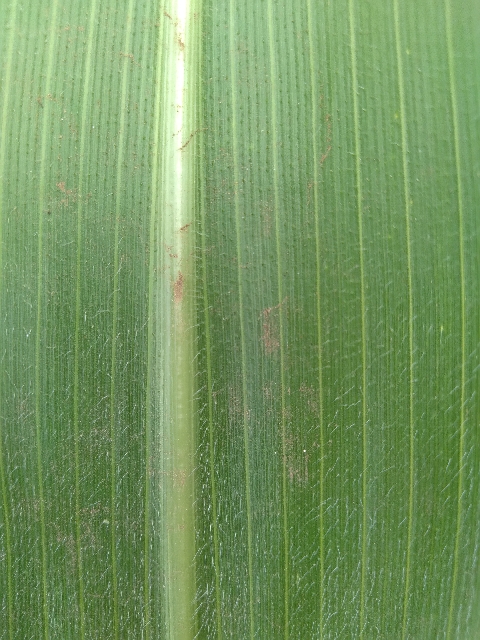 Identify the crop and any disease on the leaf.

maize, healthy
